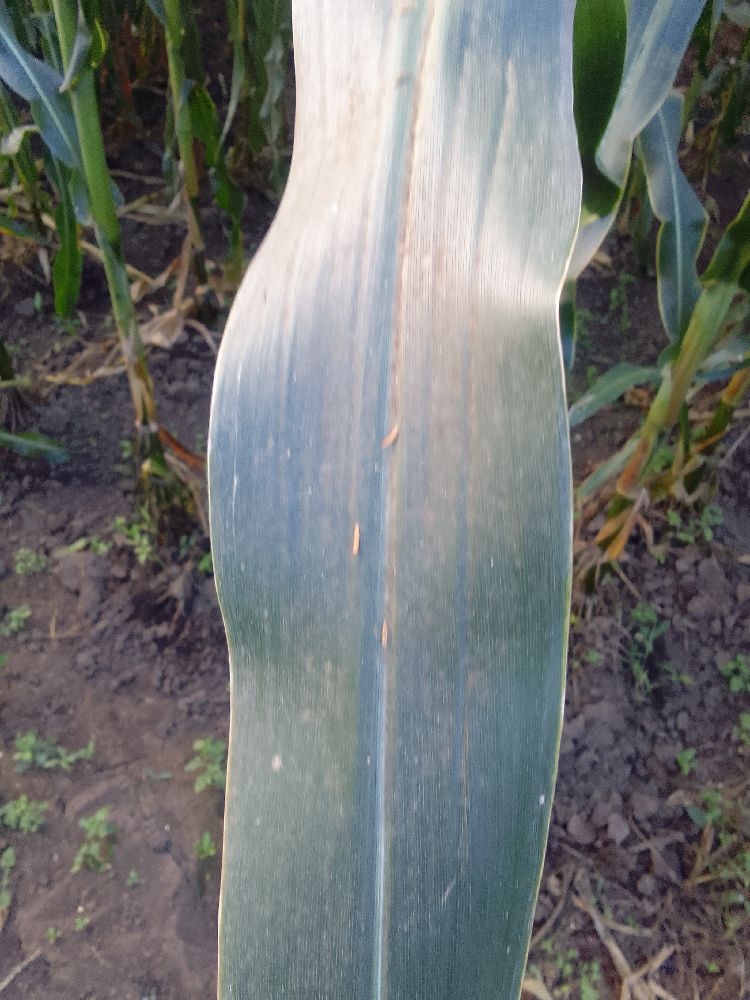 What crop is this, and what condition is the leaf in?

maize, healthy
